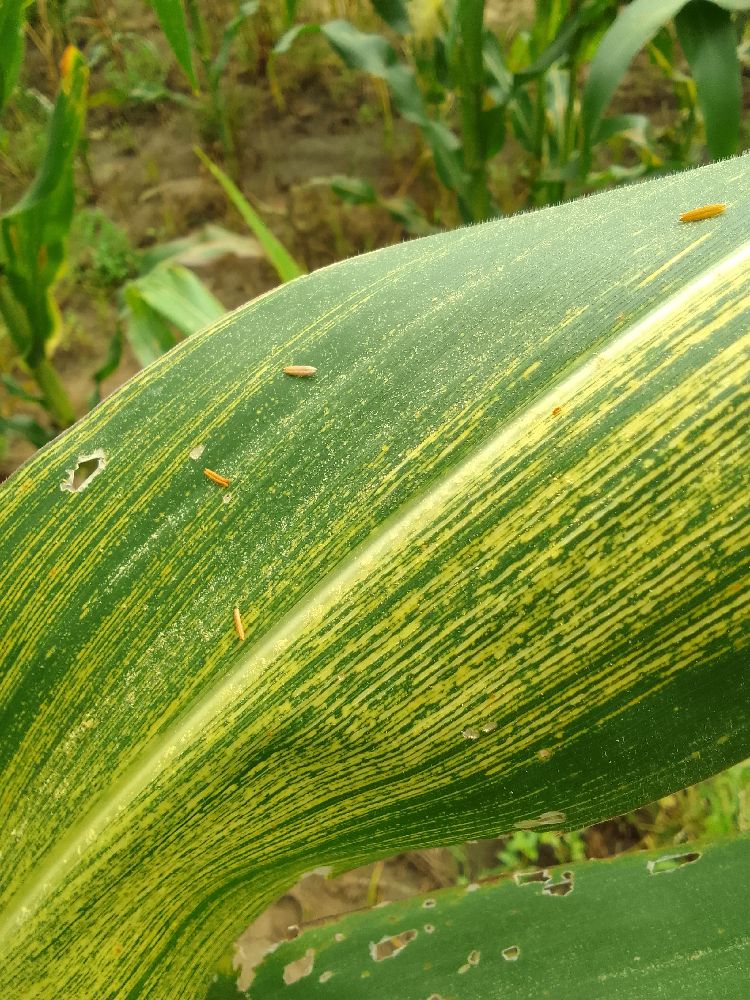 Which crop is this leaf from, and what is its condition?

maize, maize streak virus
